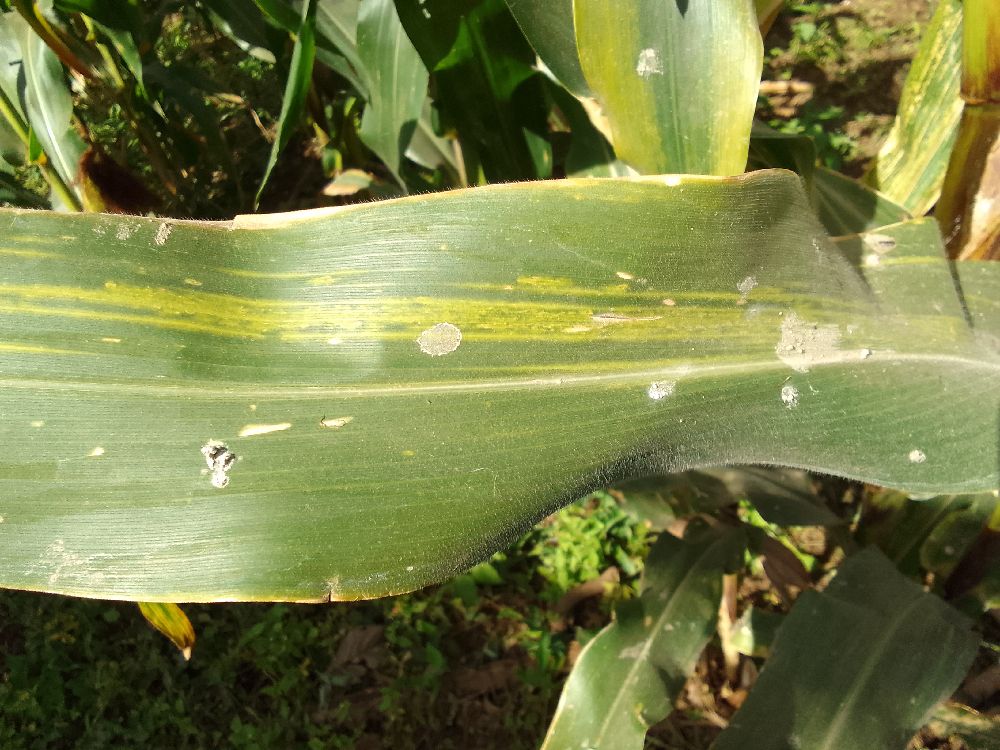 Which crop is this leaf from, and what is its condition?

maize, maize lethal necrosis
